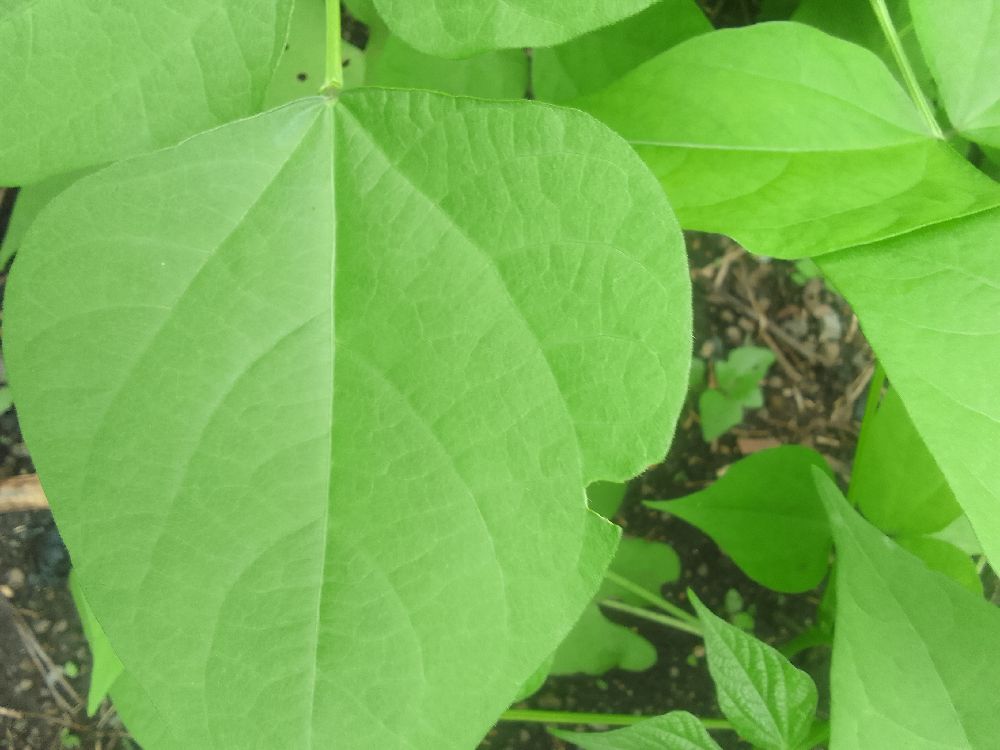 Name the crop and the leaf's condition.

common bean, healthy
